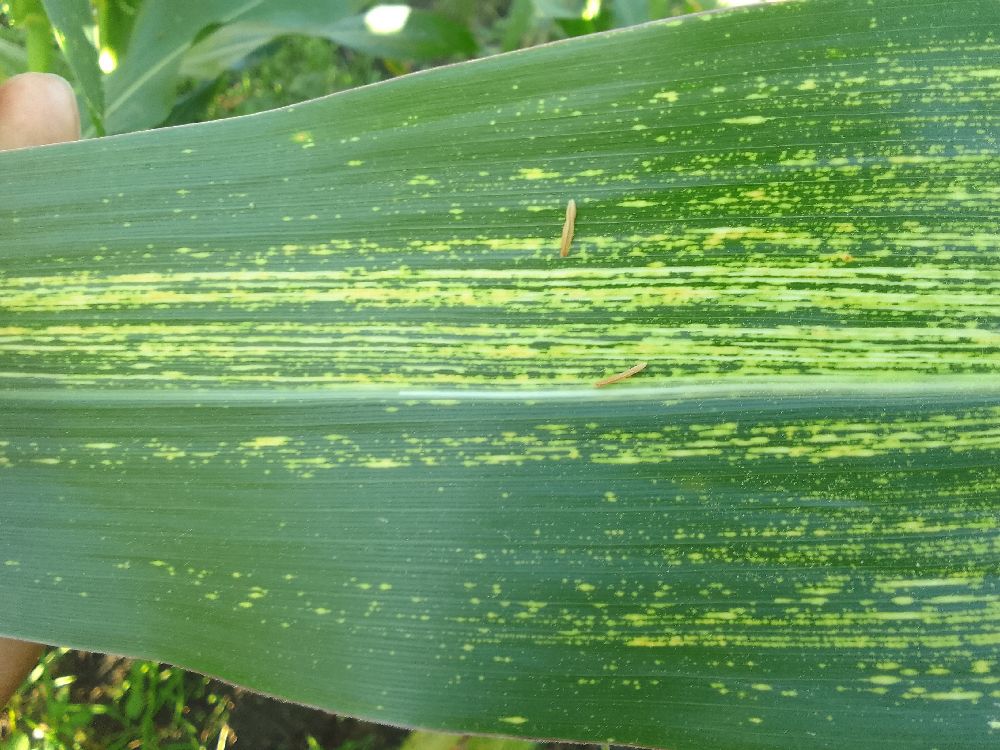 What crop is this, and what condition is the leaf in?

maize, maize streak virus
